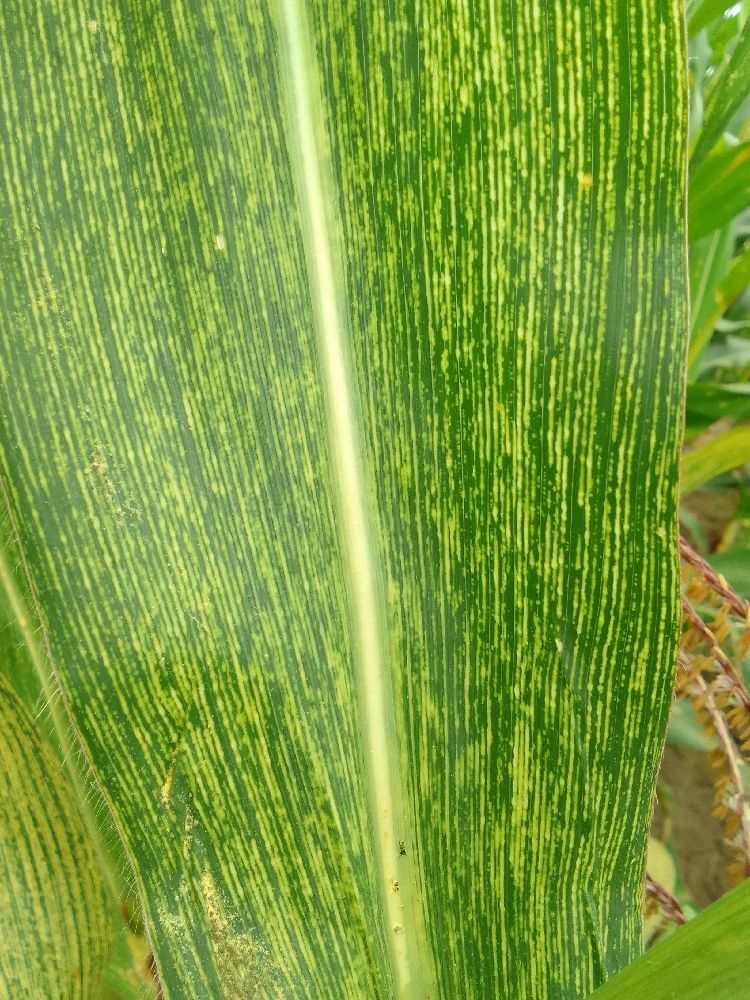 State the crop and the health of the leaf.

maize, maize streak virus
